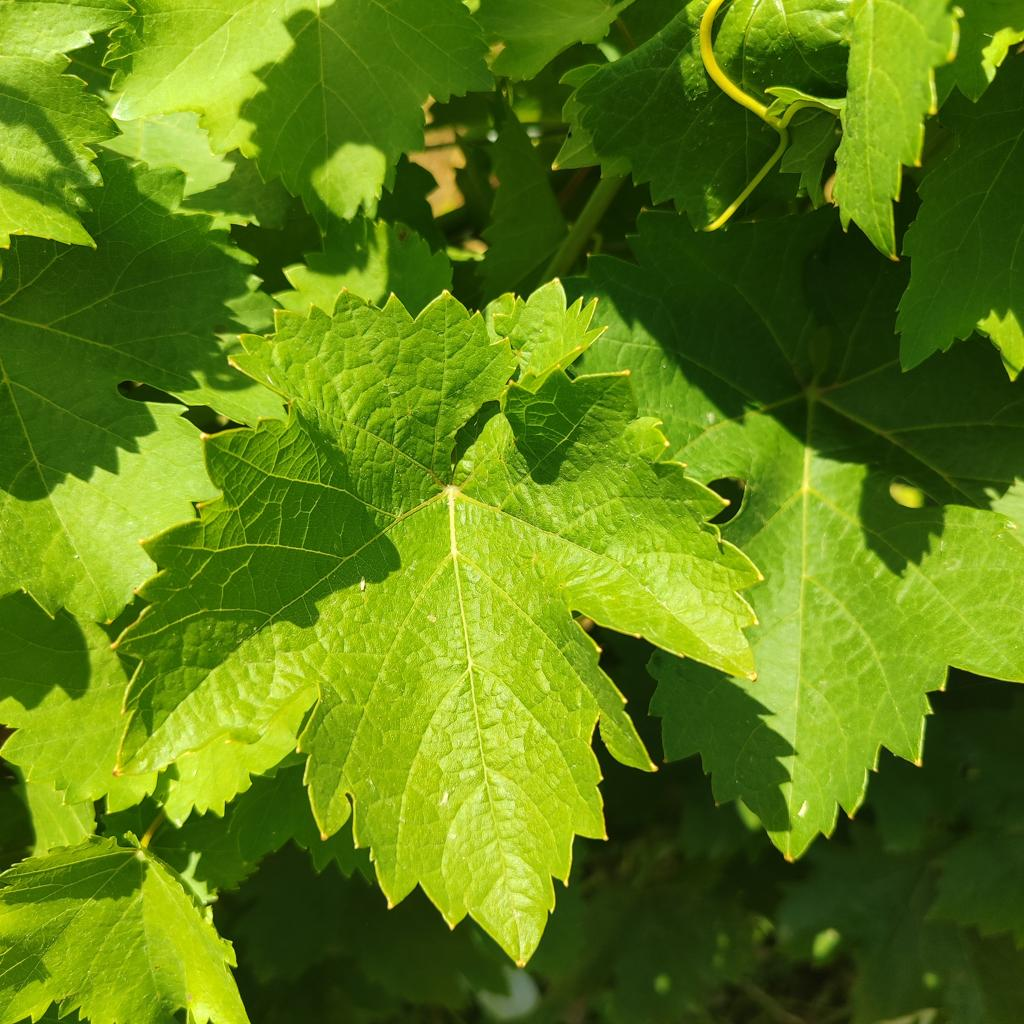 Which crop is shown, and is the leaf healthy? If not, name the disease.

grapevine, healthy
